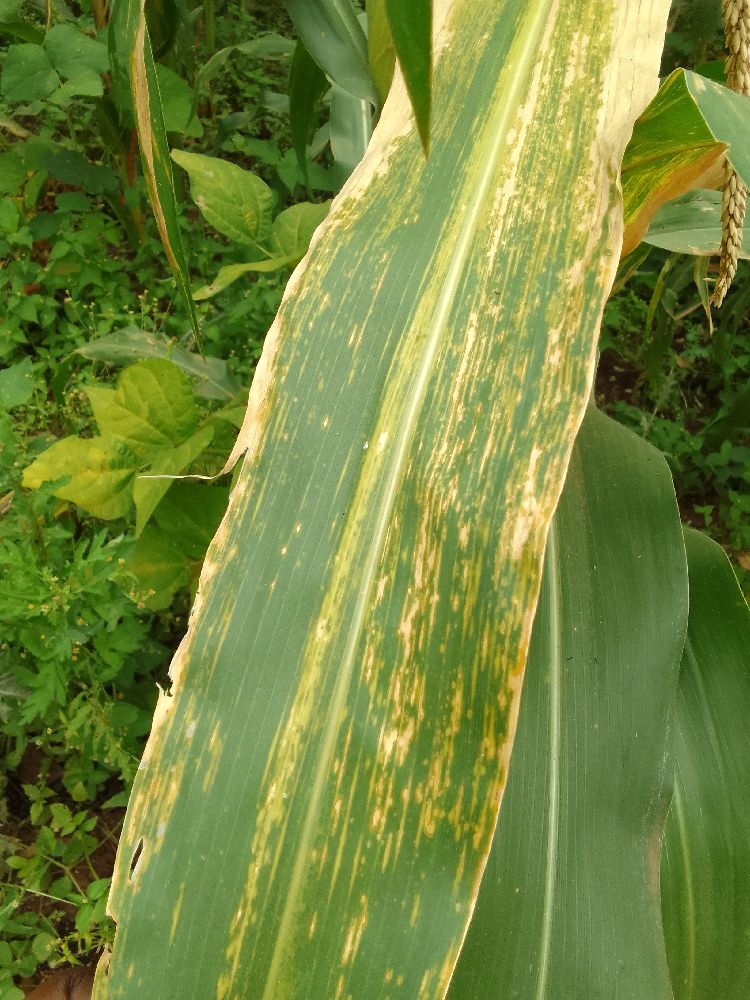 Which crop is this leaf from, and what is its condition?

maize, maize lethal necrosis
